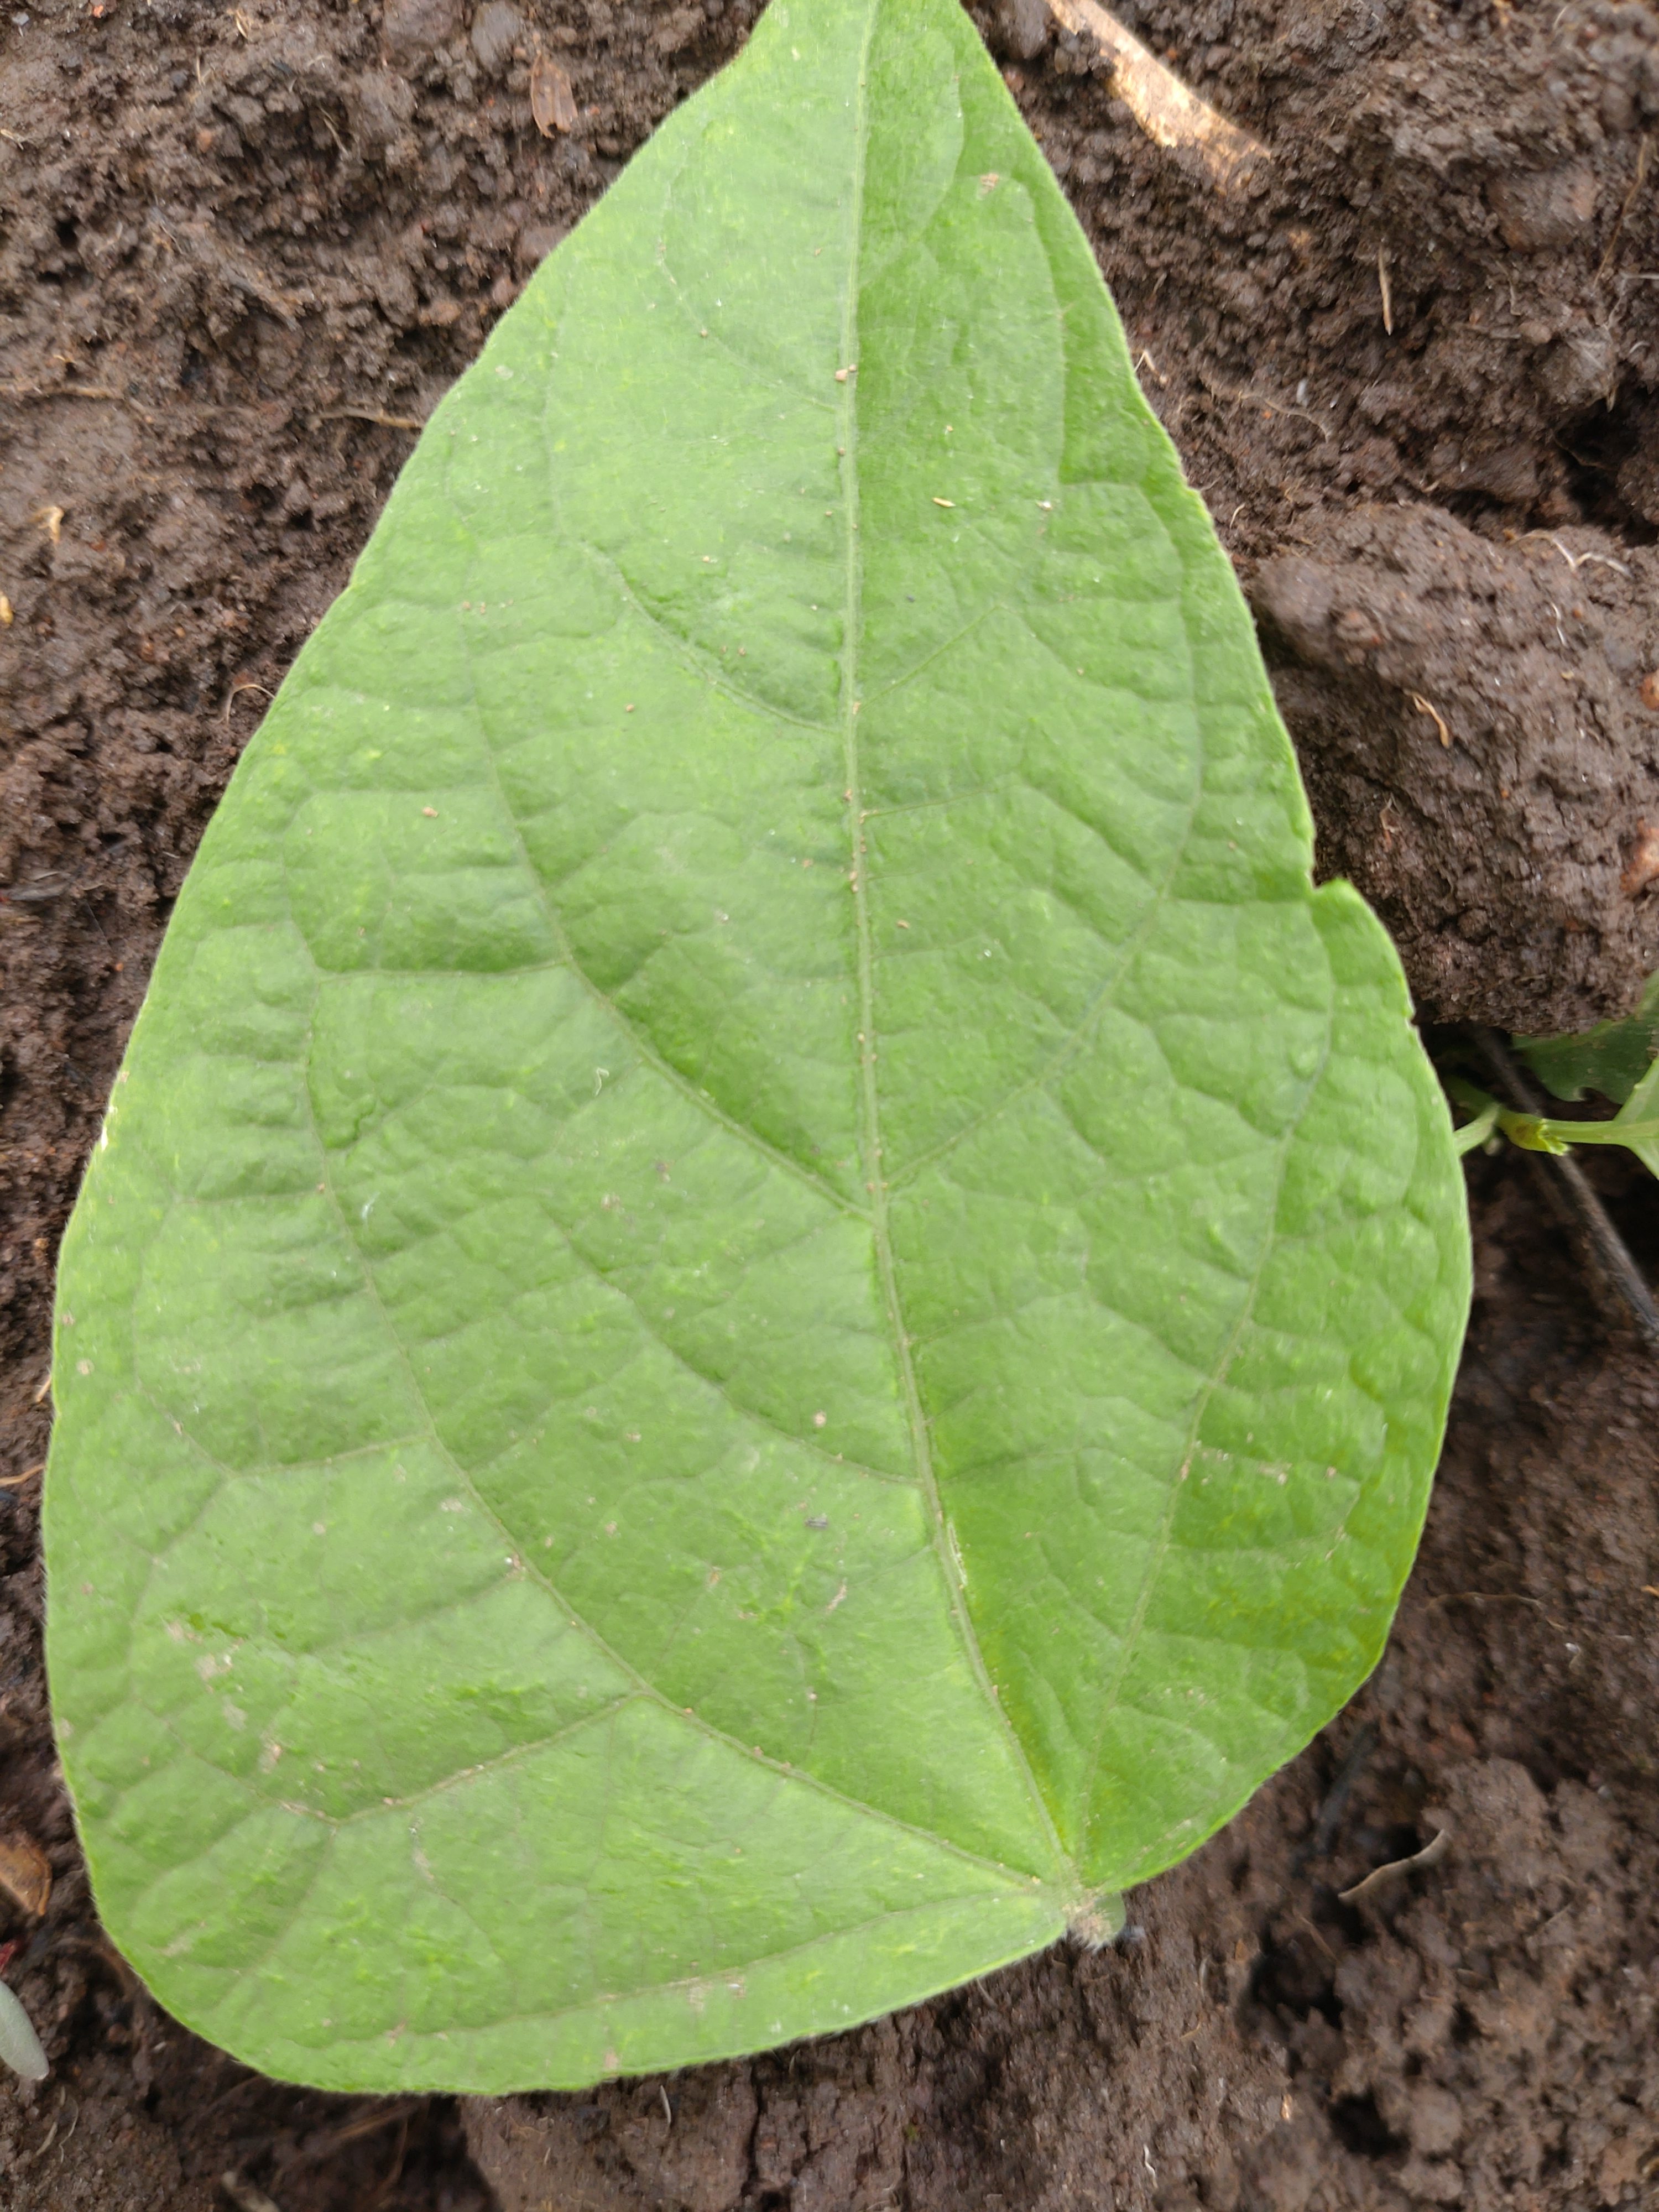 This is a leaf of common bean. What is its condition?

healthy
